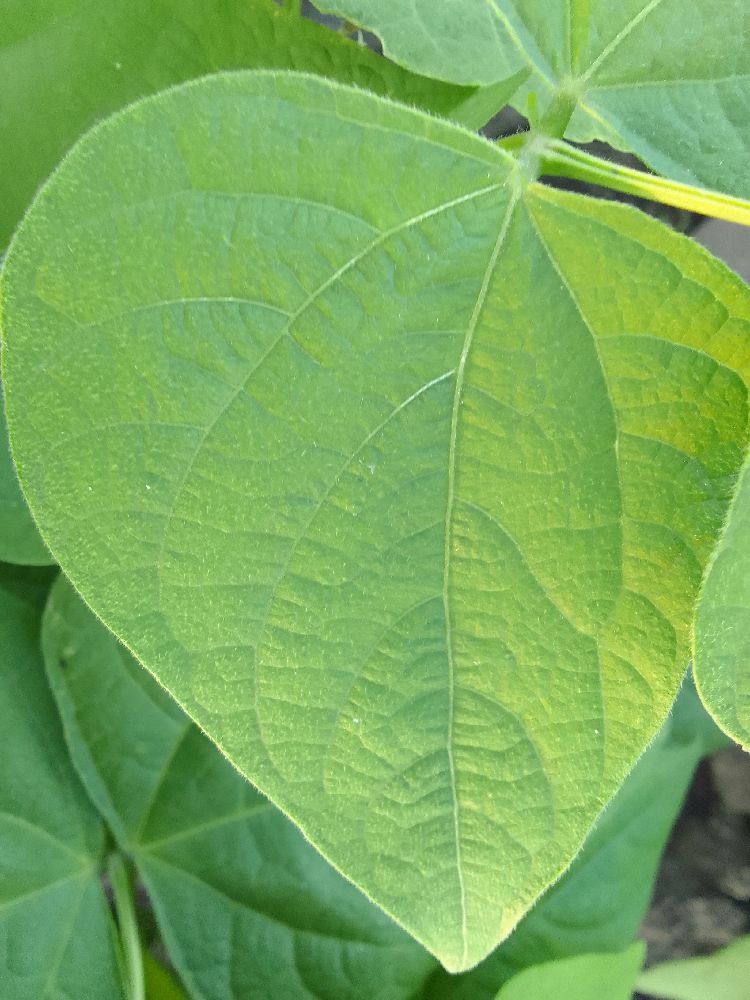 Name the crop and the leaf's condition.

common bean, healthy
